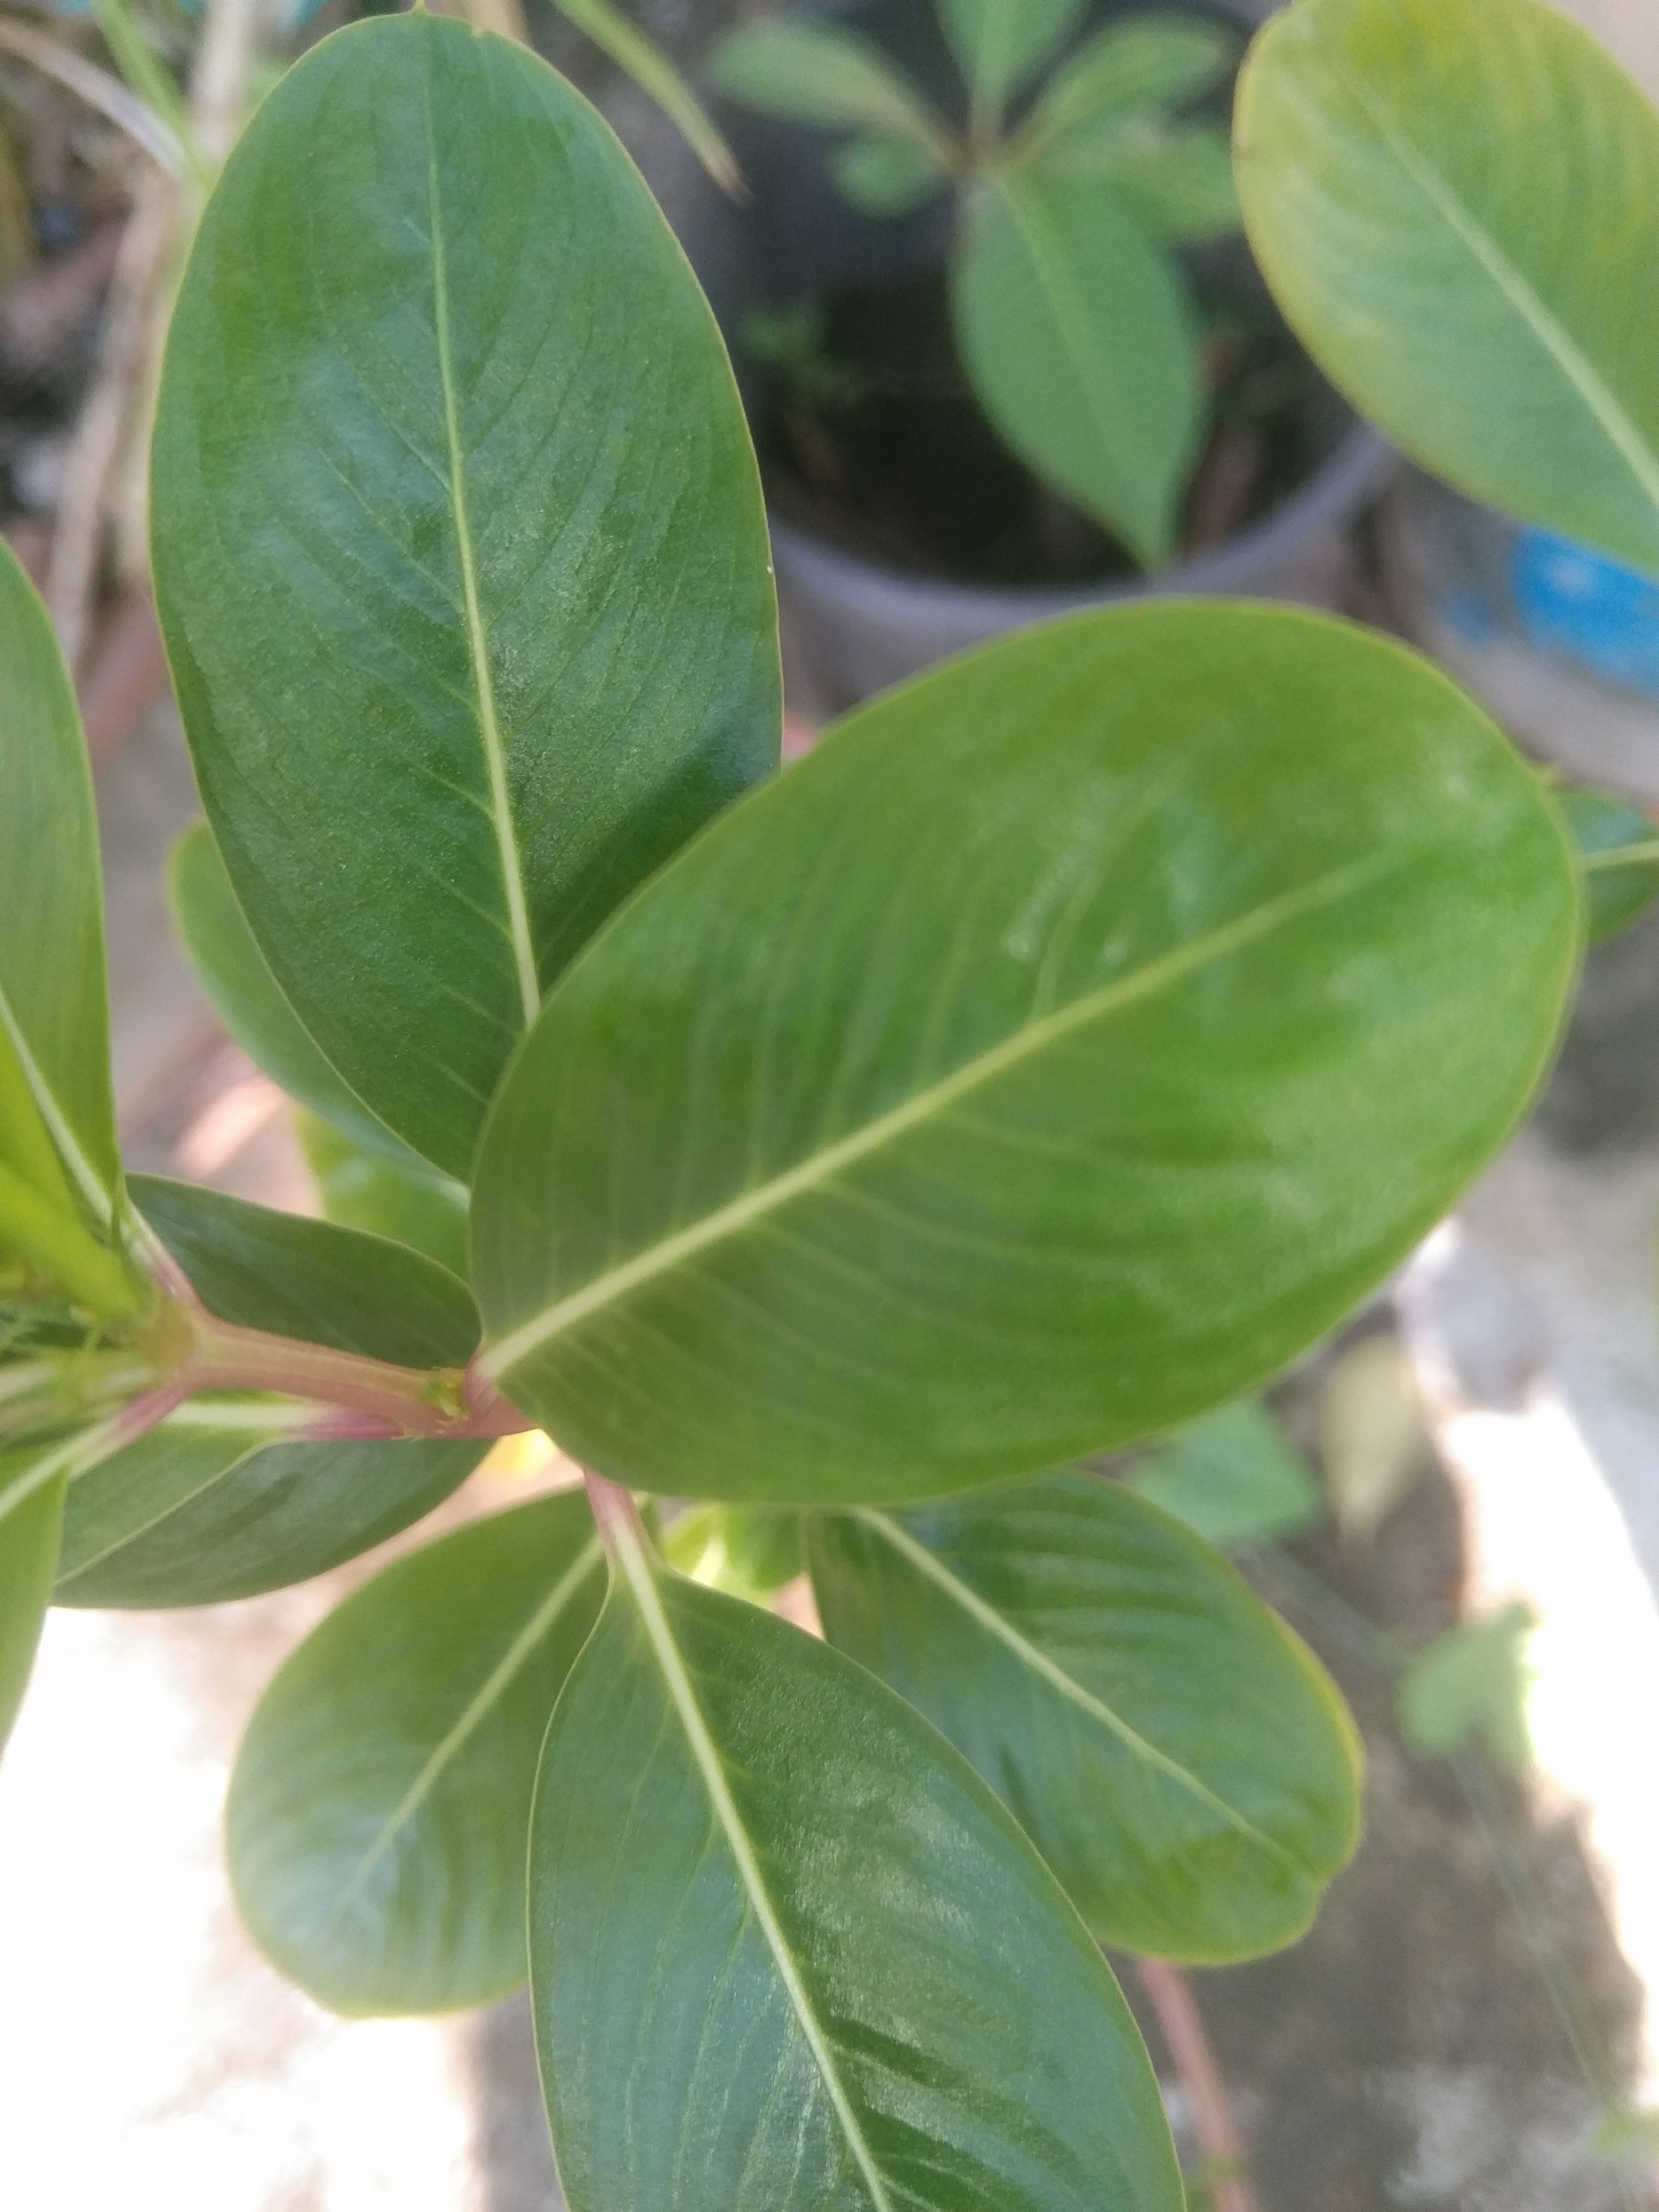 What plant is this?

rose periwinkle
